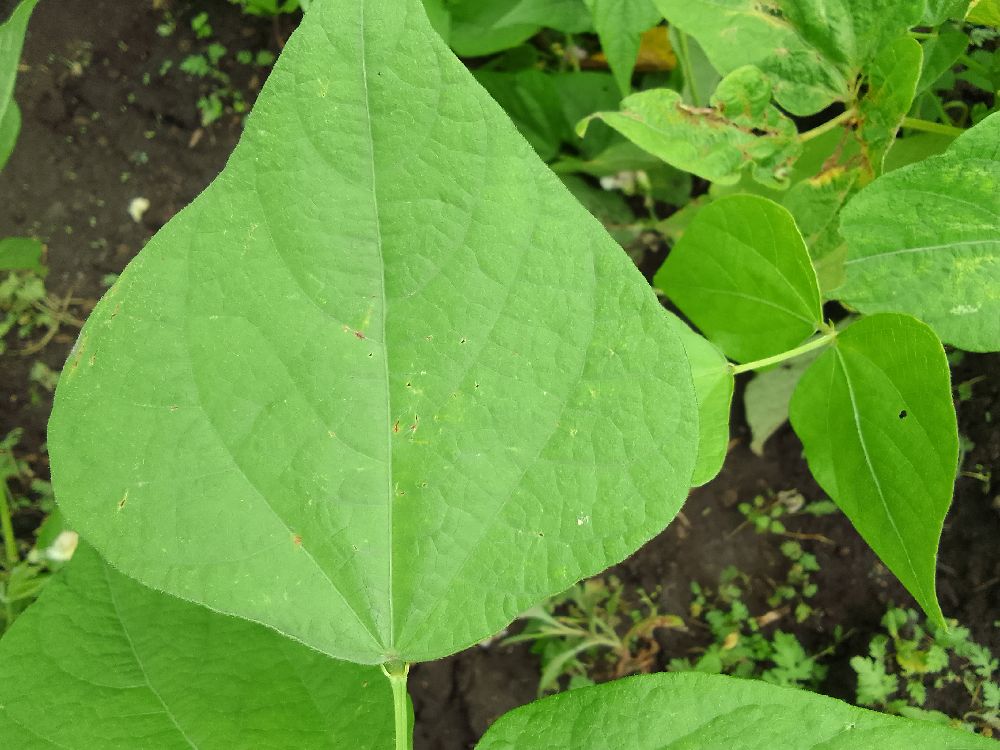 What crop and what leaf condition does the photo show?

common bean, healthy
